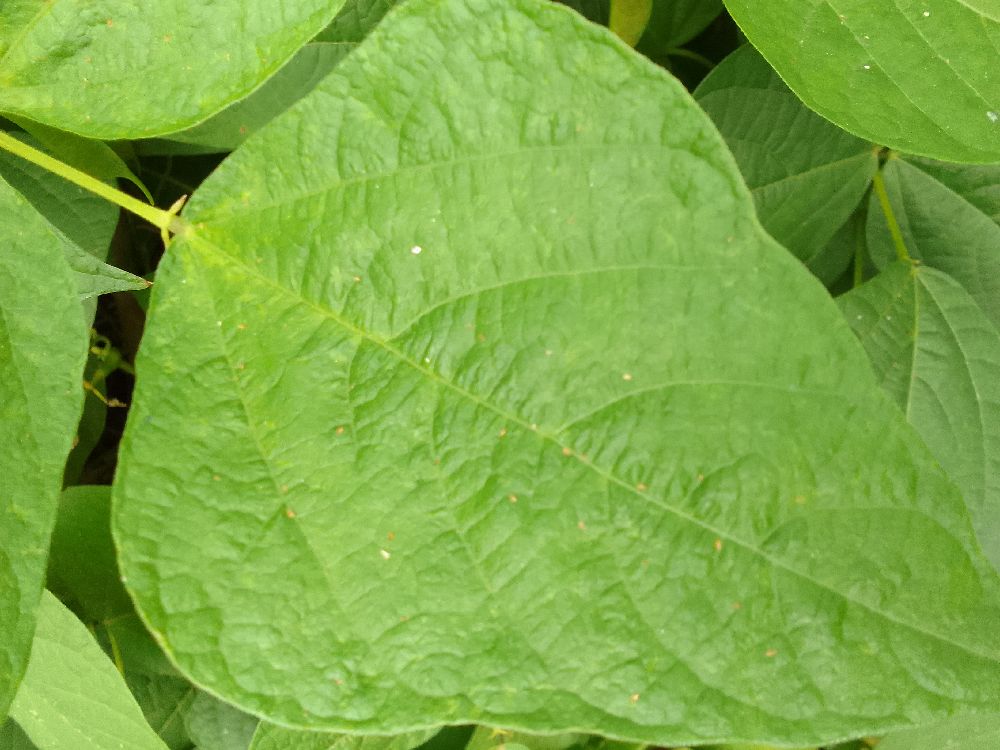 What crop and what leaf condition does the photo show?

common bean, healthy
